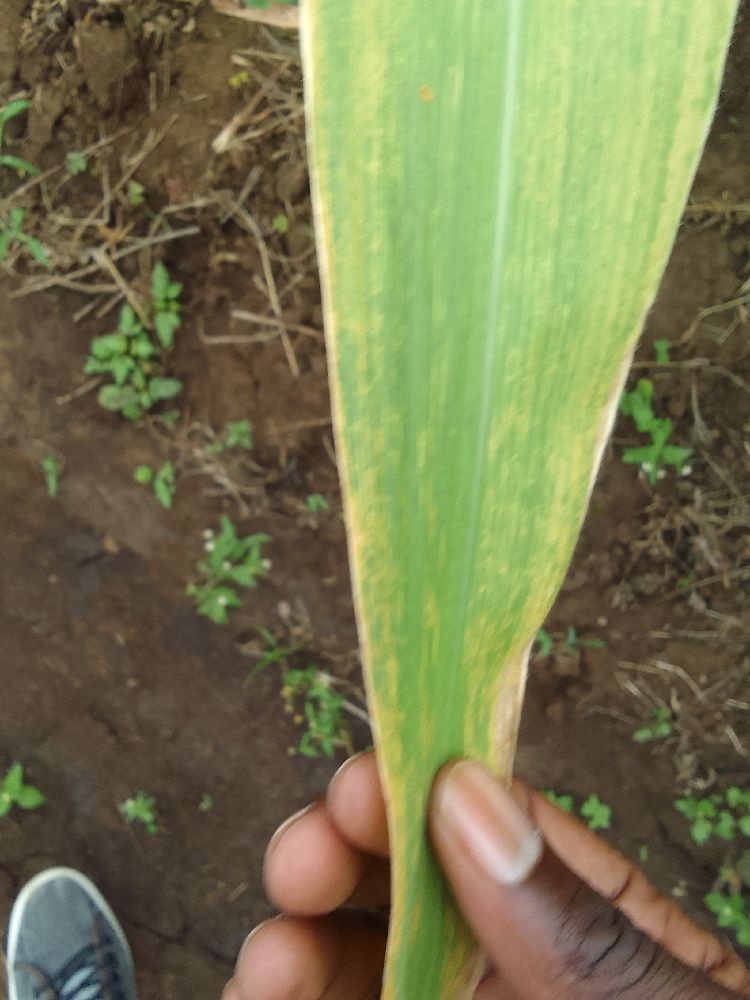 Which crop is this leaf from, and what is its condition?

maize, maize lethal necrosis
